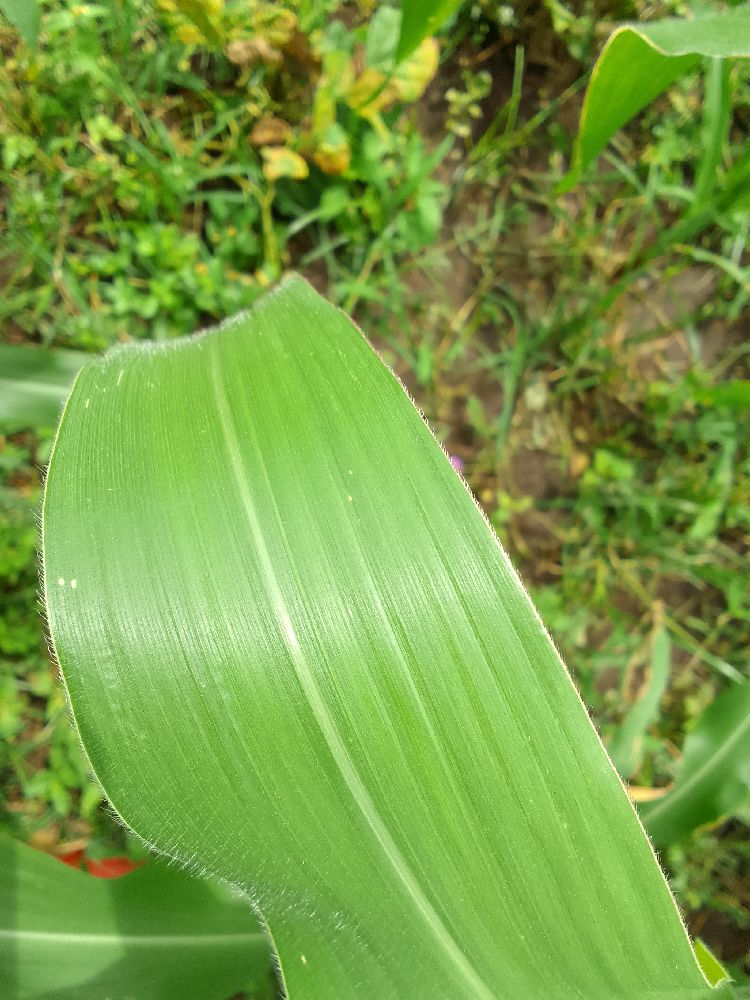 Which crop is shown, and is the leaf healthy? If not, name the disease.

maize, healthy
